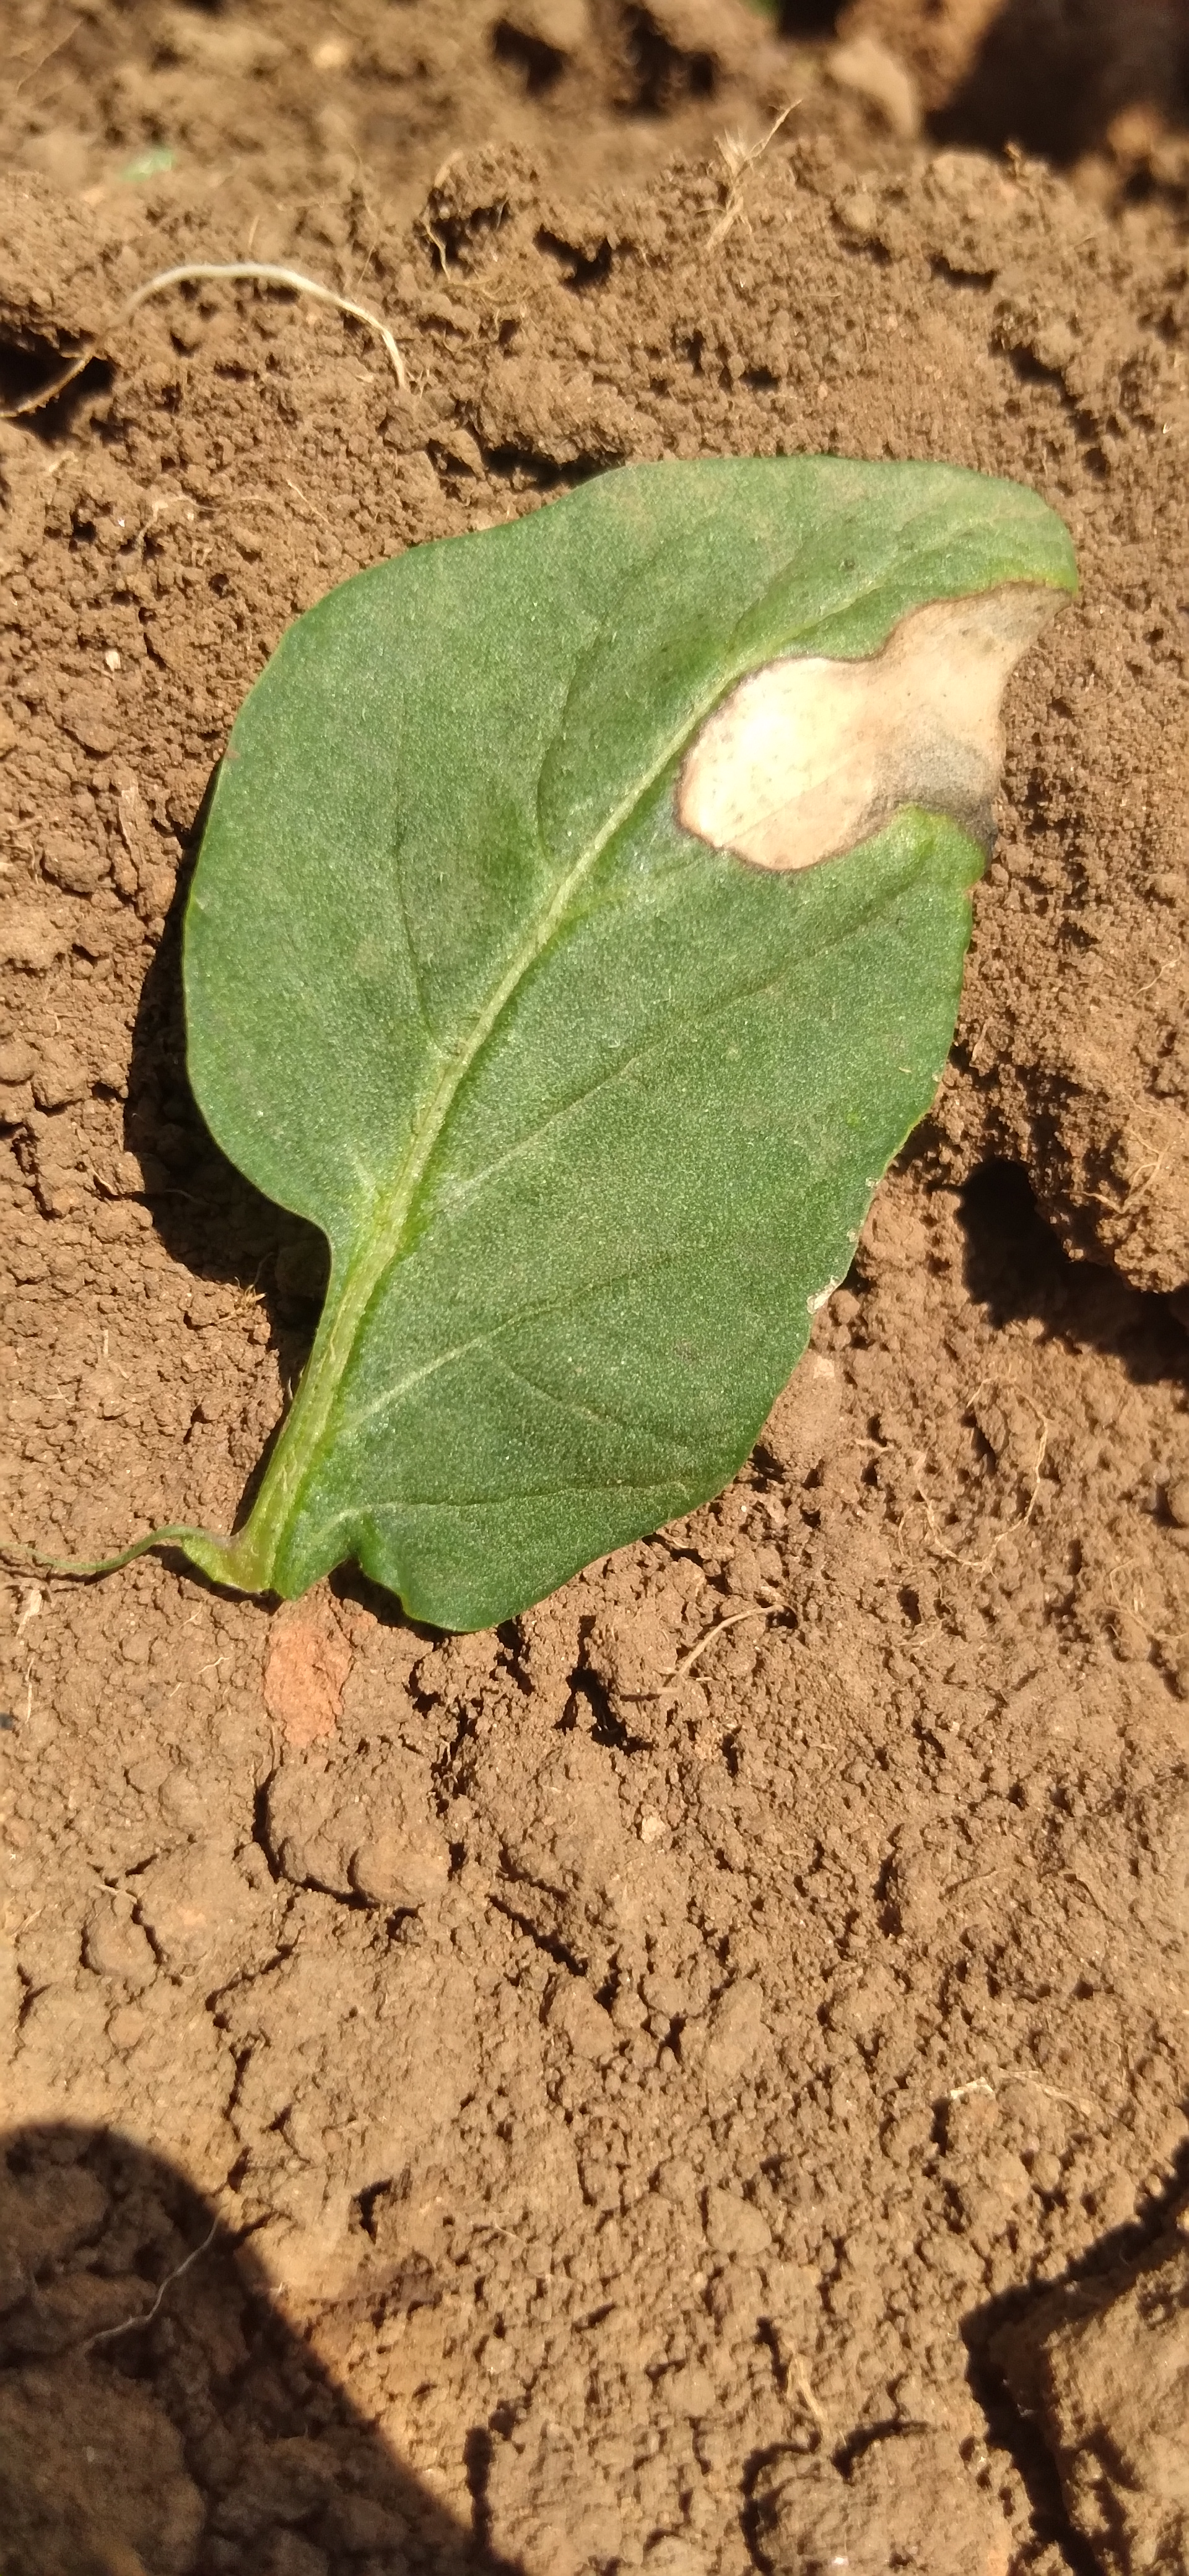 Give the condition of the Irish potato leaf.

early blight
